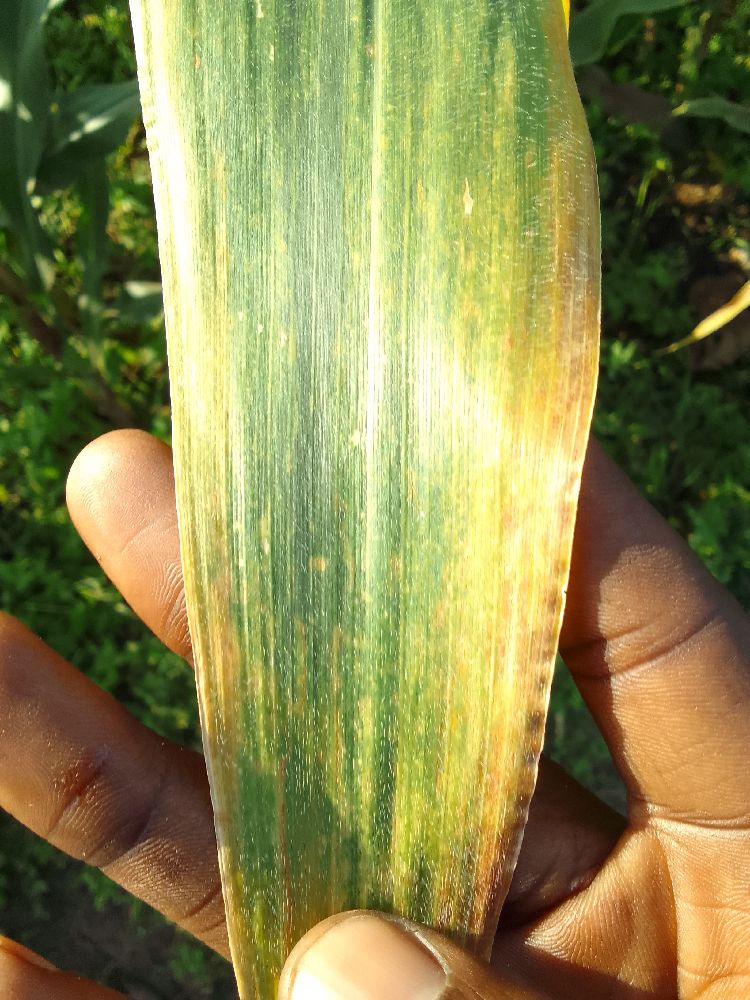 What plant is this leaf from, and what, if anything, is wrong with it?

maize, maize lethal necrosis
